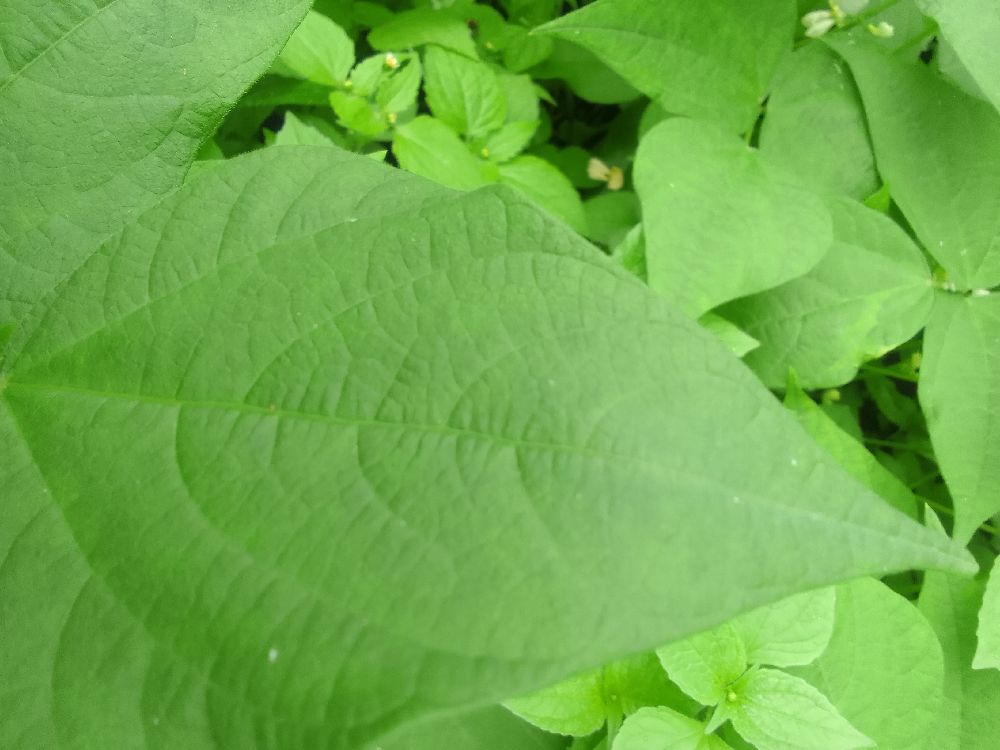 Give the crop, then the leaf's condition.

common bean, healthy
